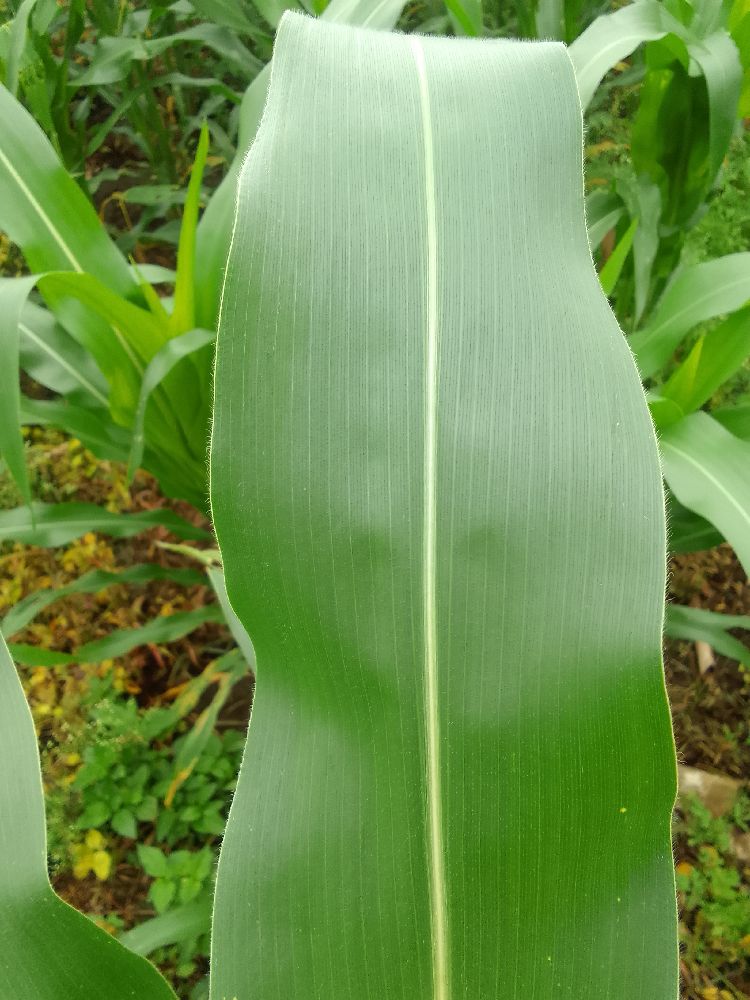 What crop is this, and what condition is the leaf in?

maize, healthy
